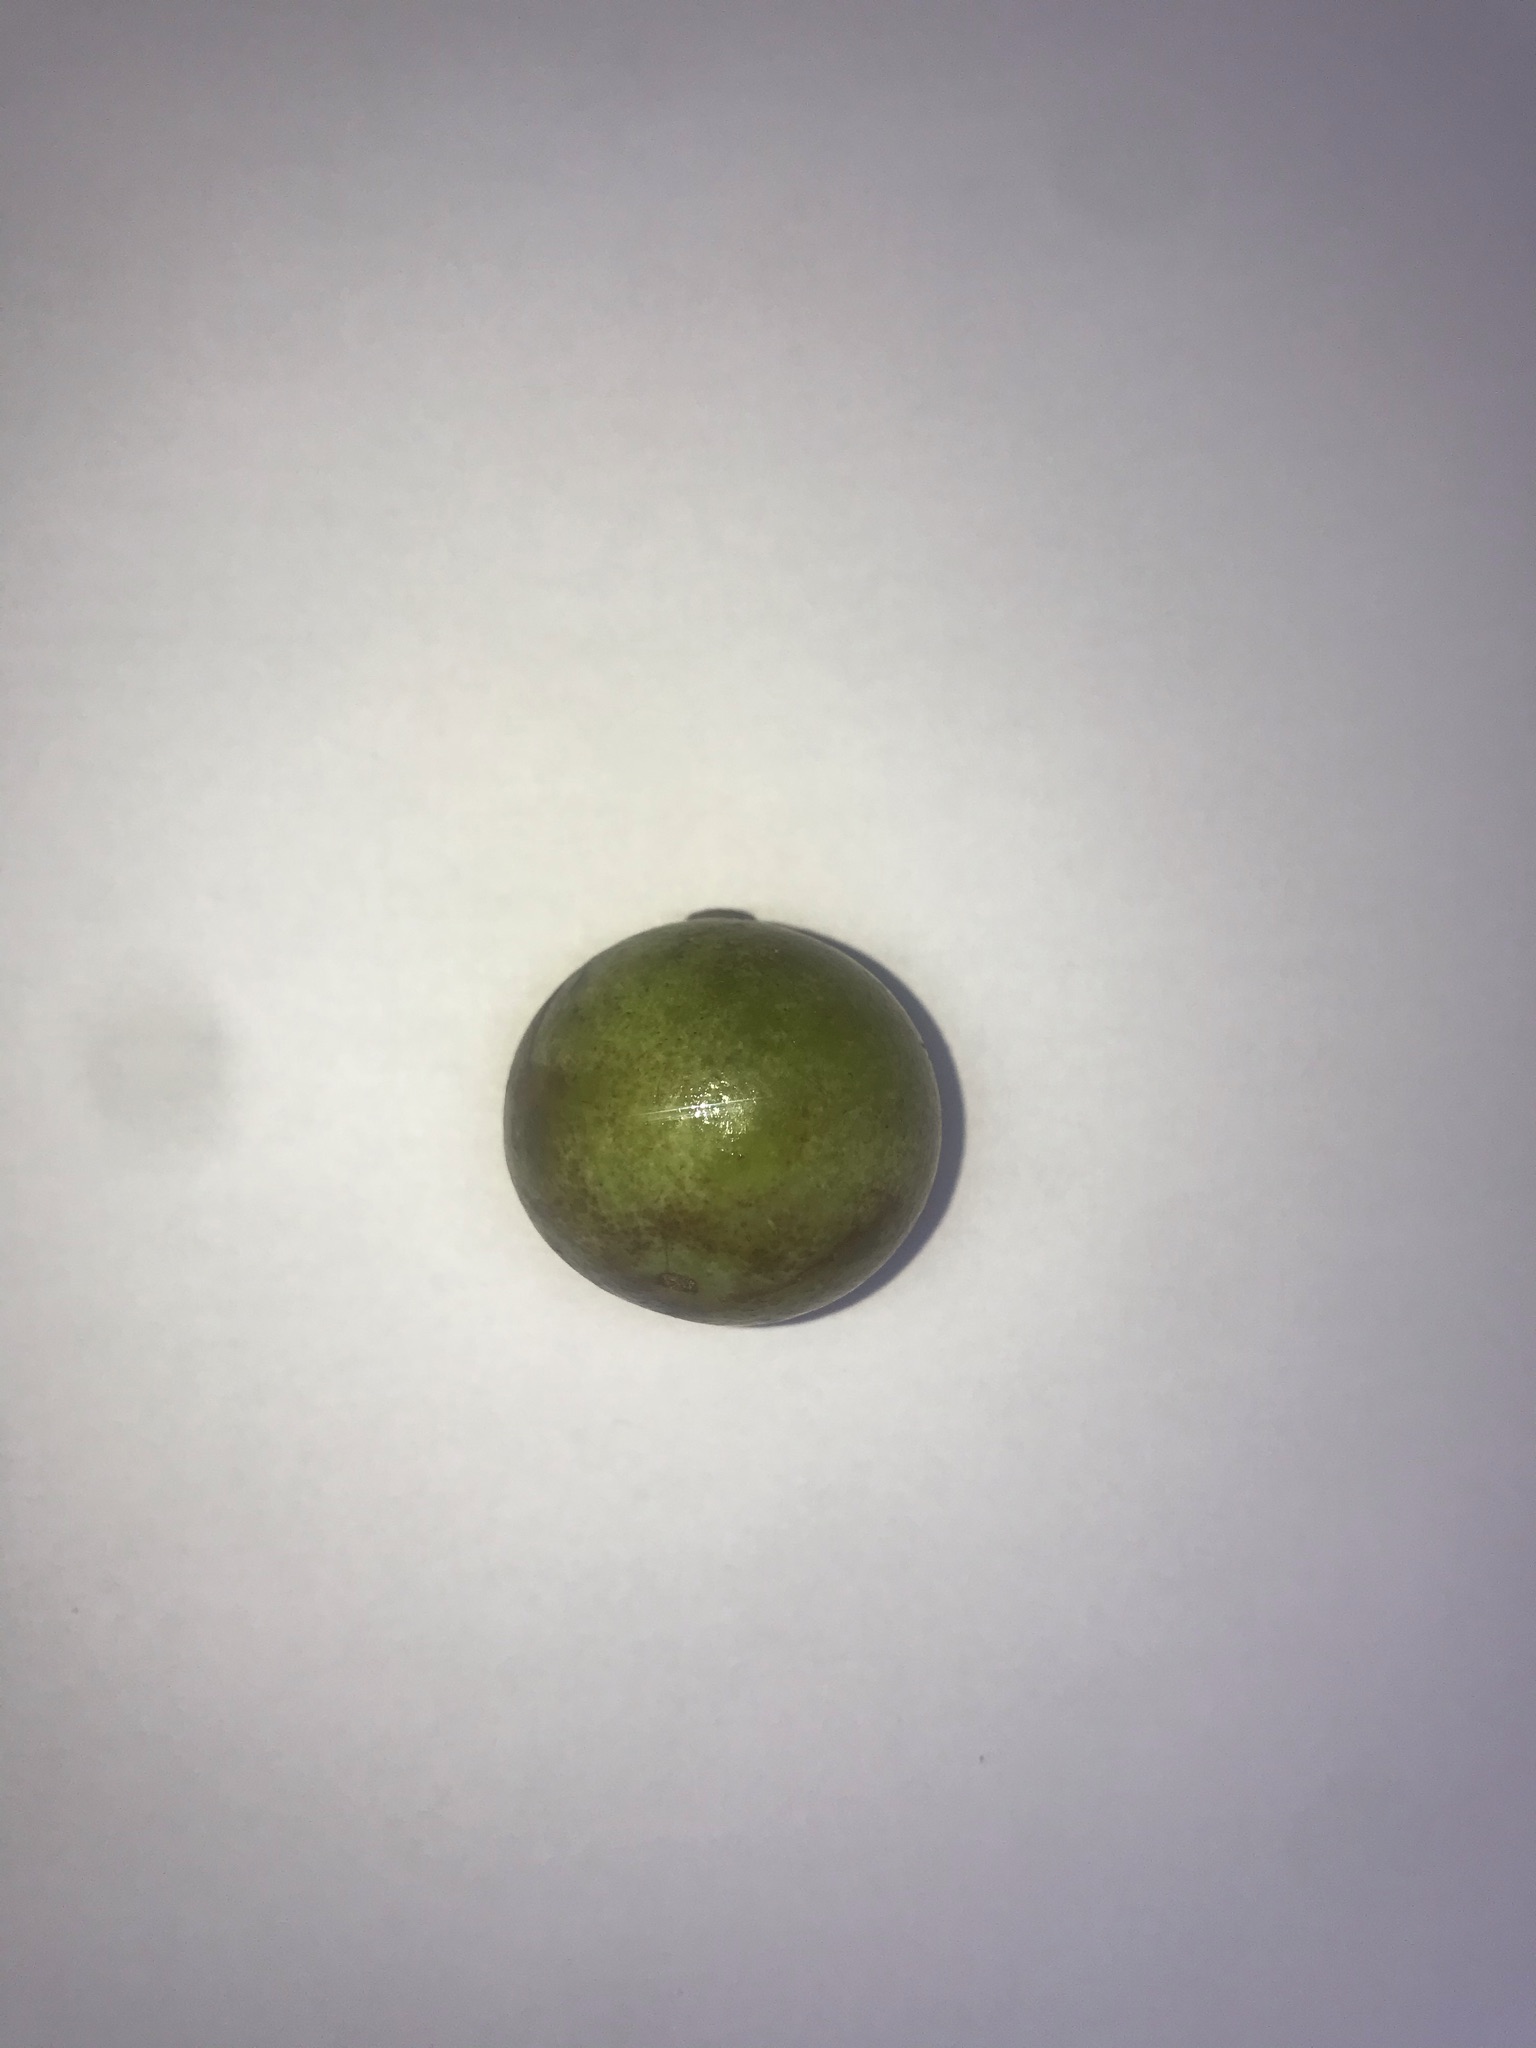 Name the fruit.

gabiroba
